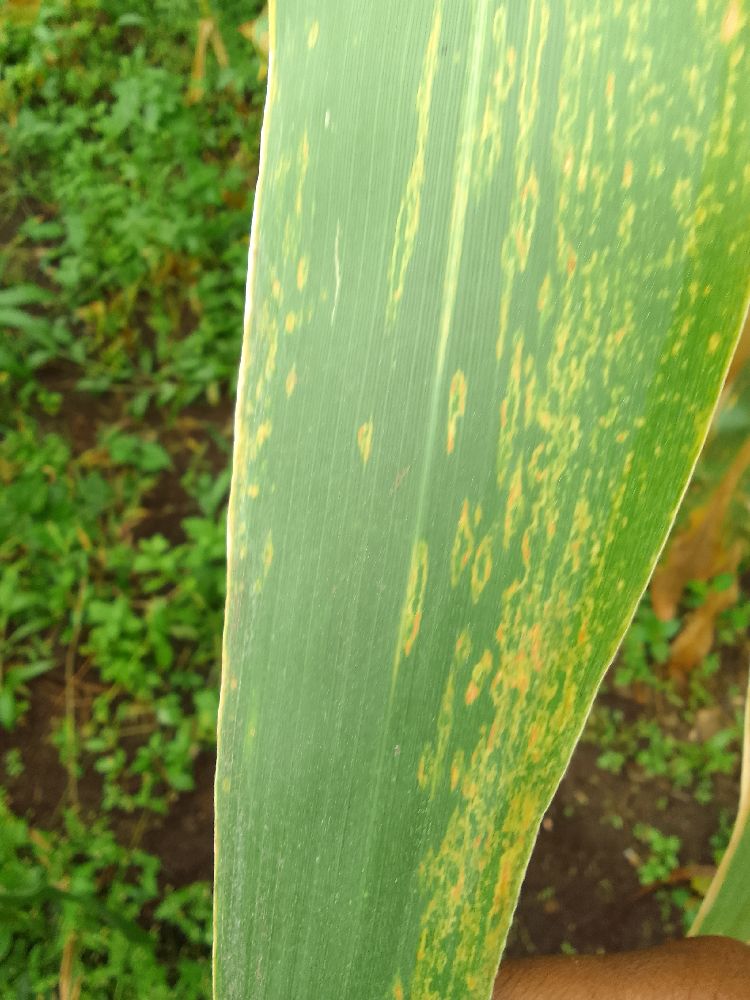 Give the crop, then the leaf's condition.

maize, maize lethal necrosis
